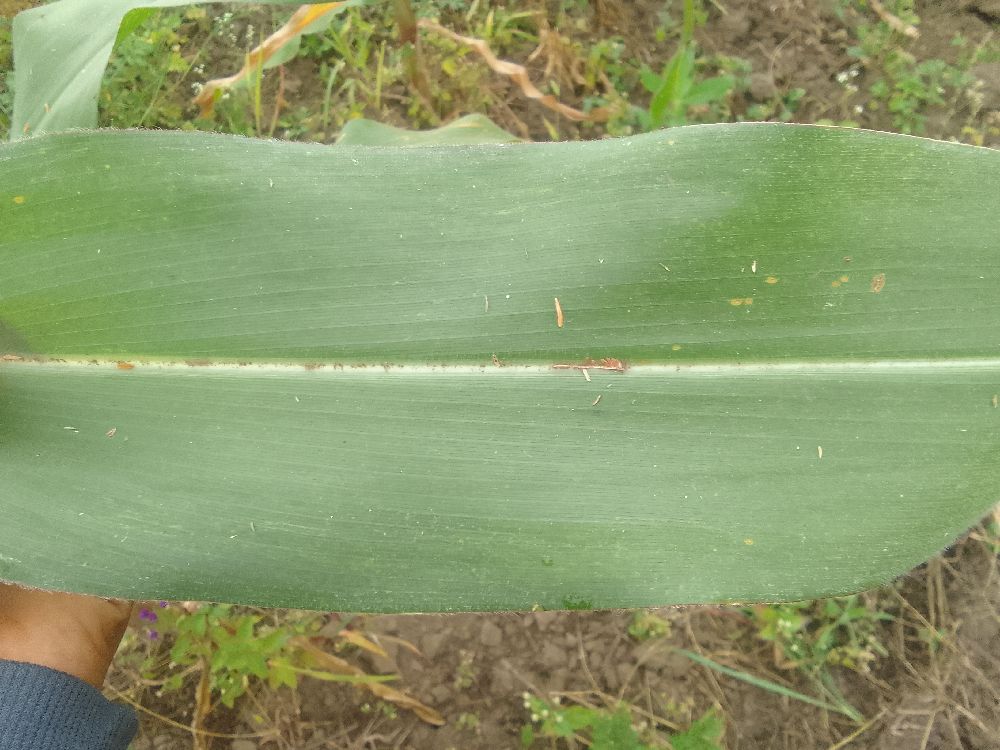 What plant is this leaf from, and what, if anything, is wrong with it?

maize, healthy
